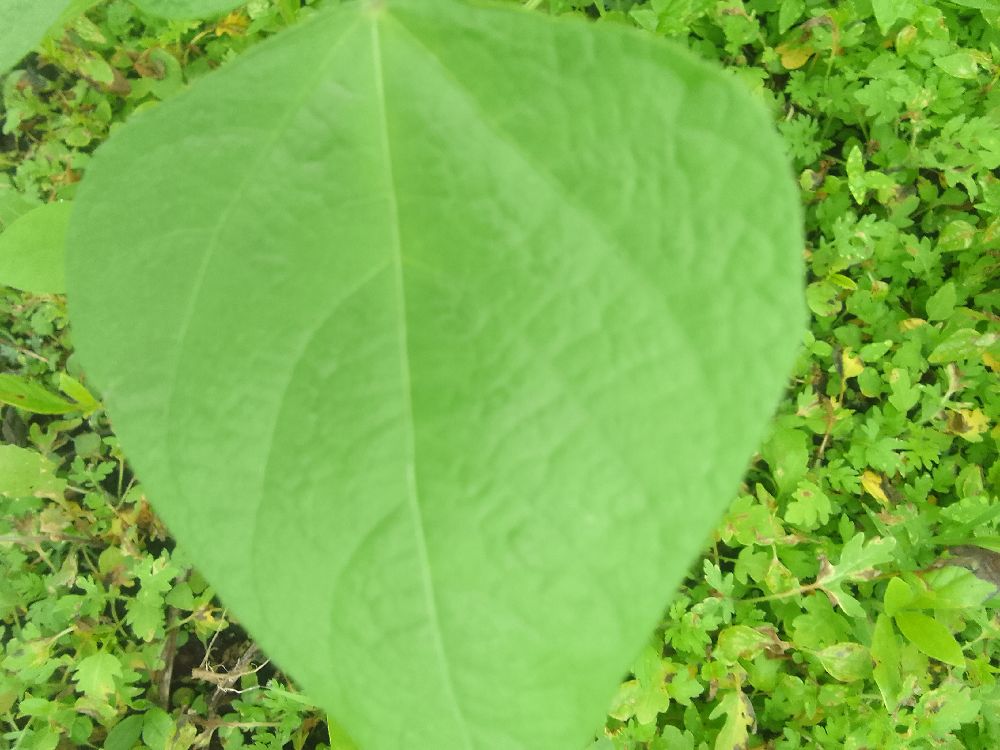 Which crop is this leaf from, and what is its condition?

common bean, healthy
